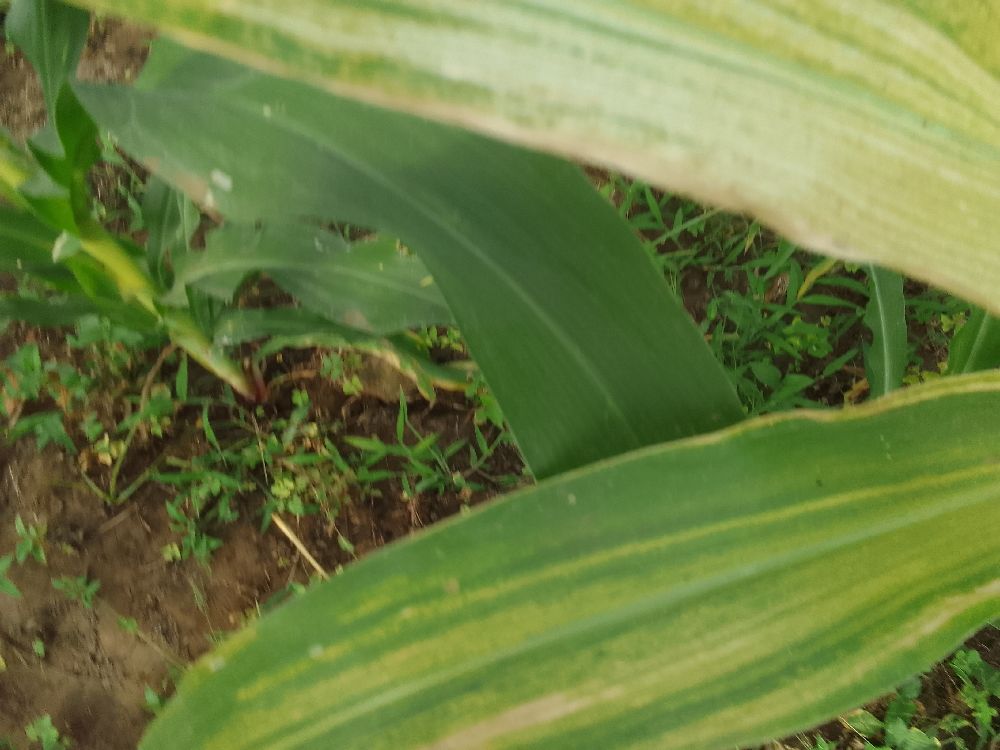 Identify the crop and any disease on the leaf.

maize, maize lethal necrosis
